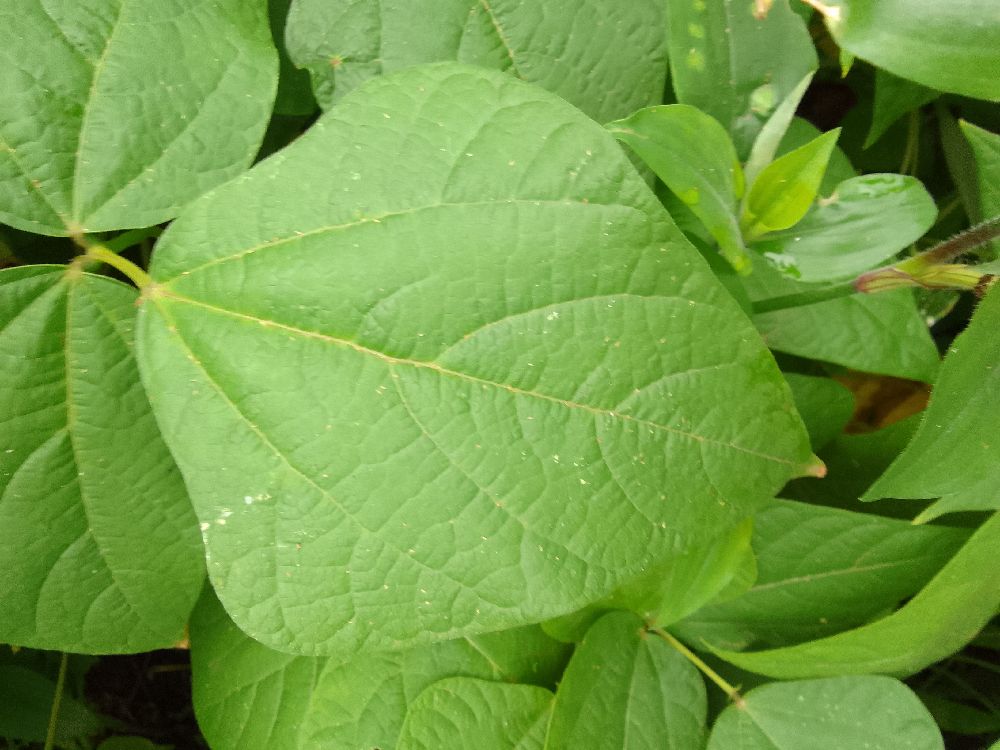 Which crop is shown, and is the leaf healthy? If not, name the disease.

common bean, healthy
